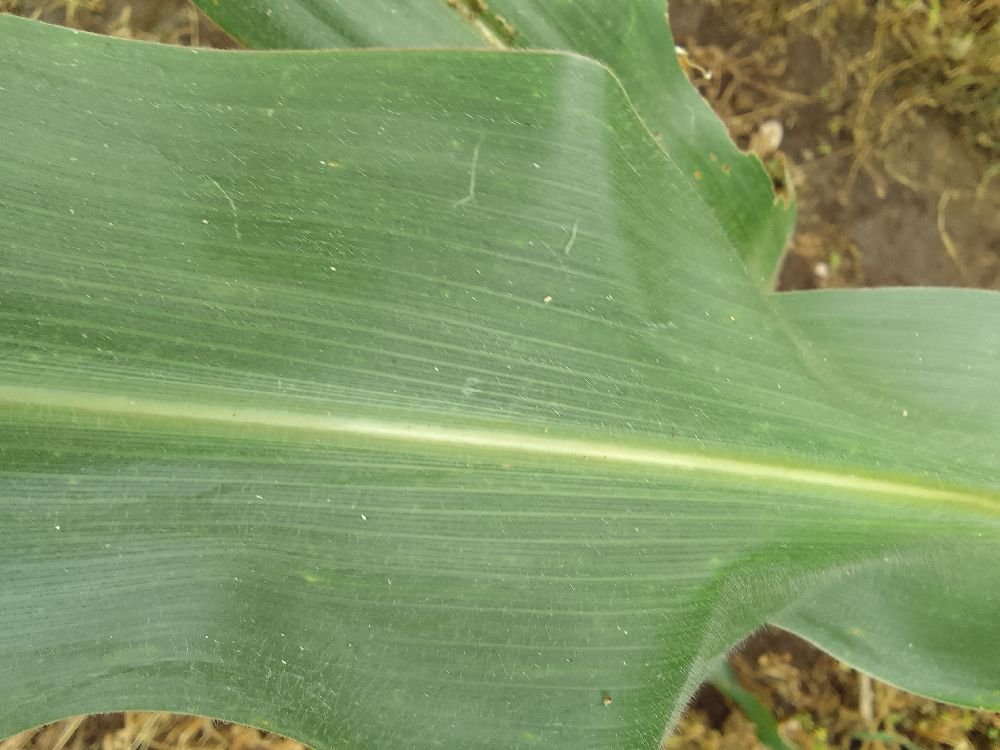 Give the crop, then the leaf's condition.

maize, healthy
